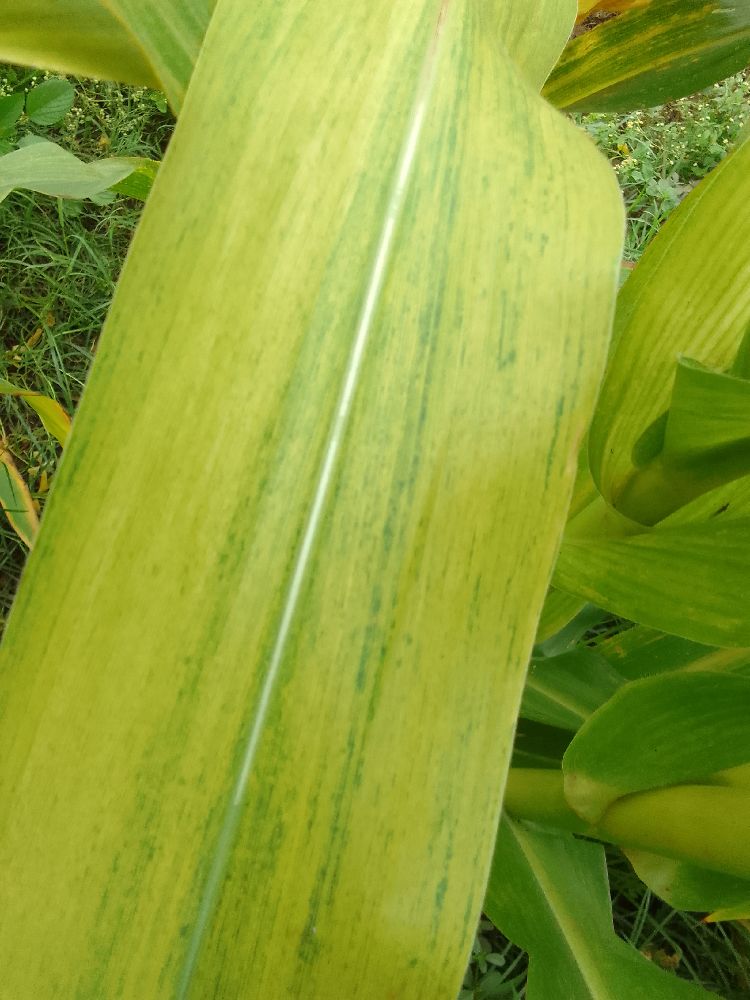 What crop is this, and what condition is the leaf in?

maize, maize lethal necrosis
